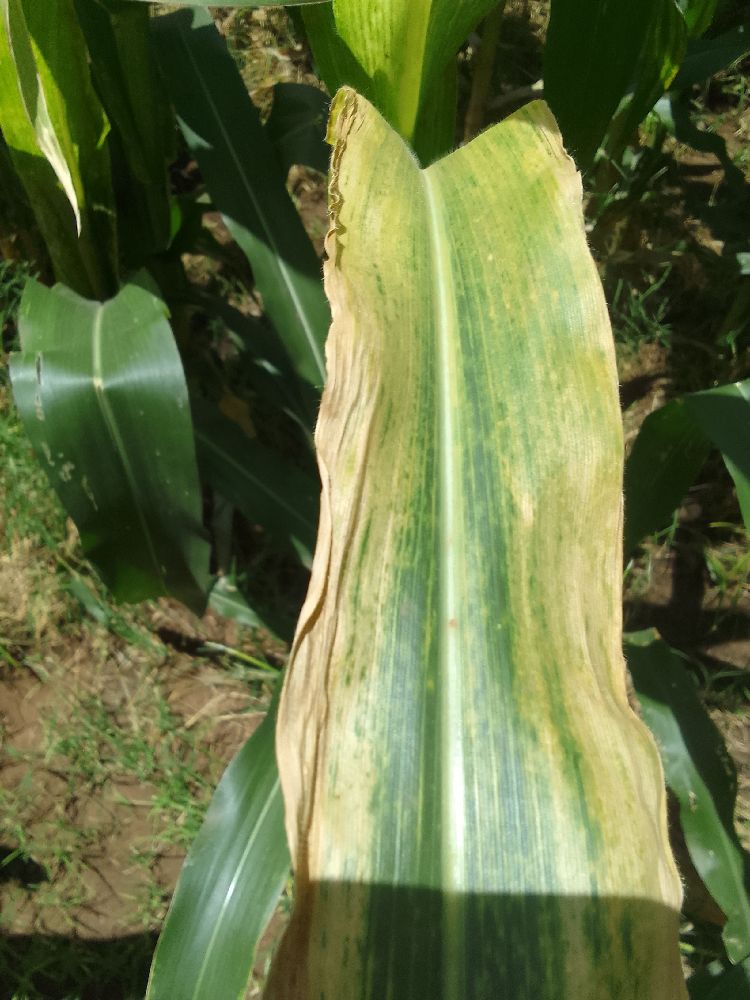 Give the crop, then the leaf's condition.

maize, maize lethal necrosis
